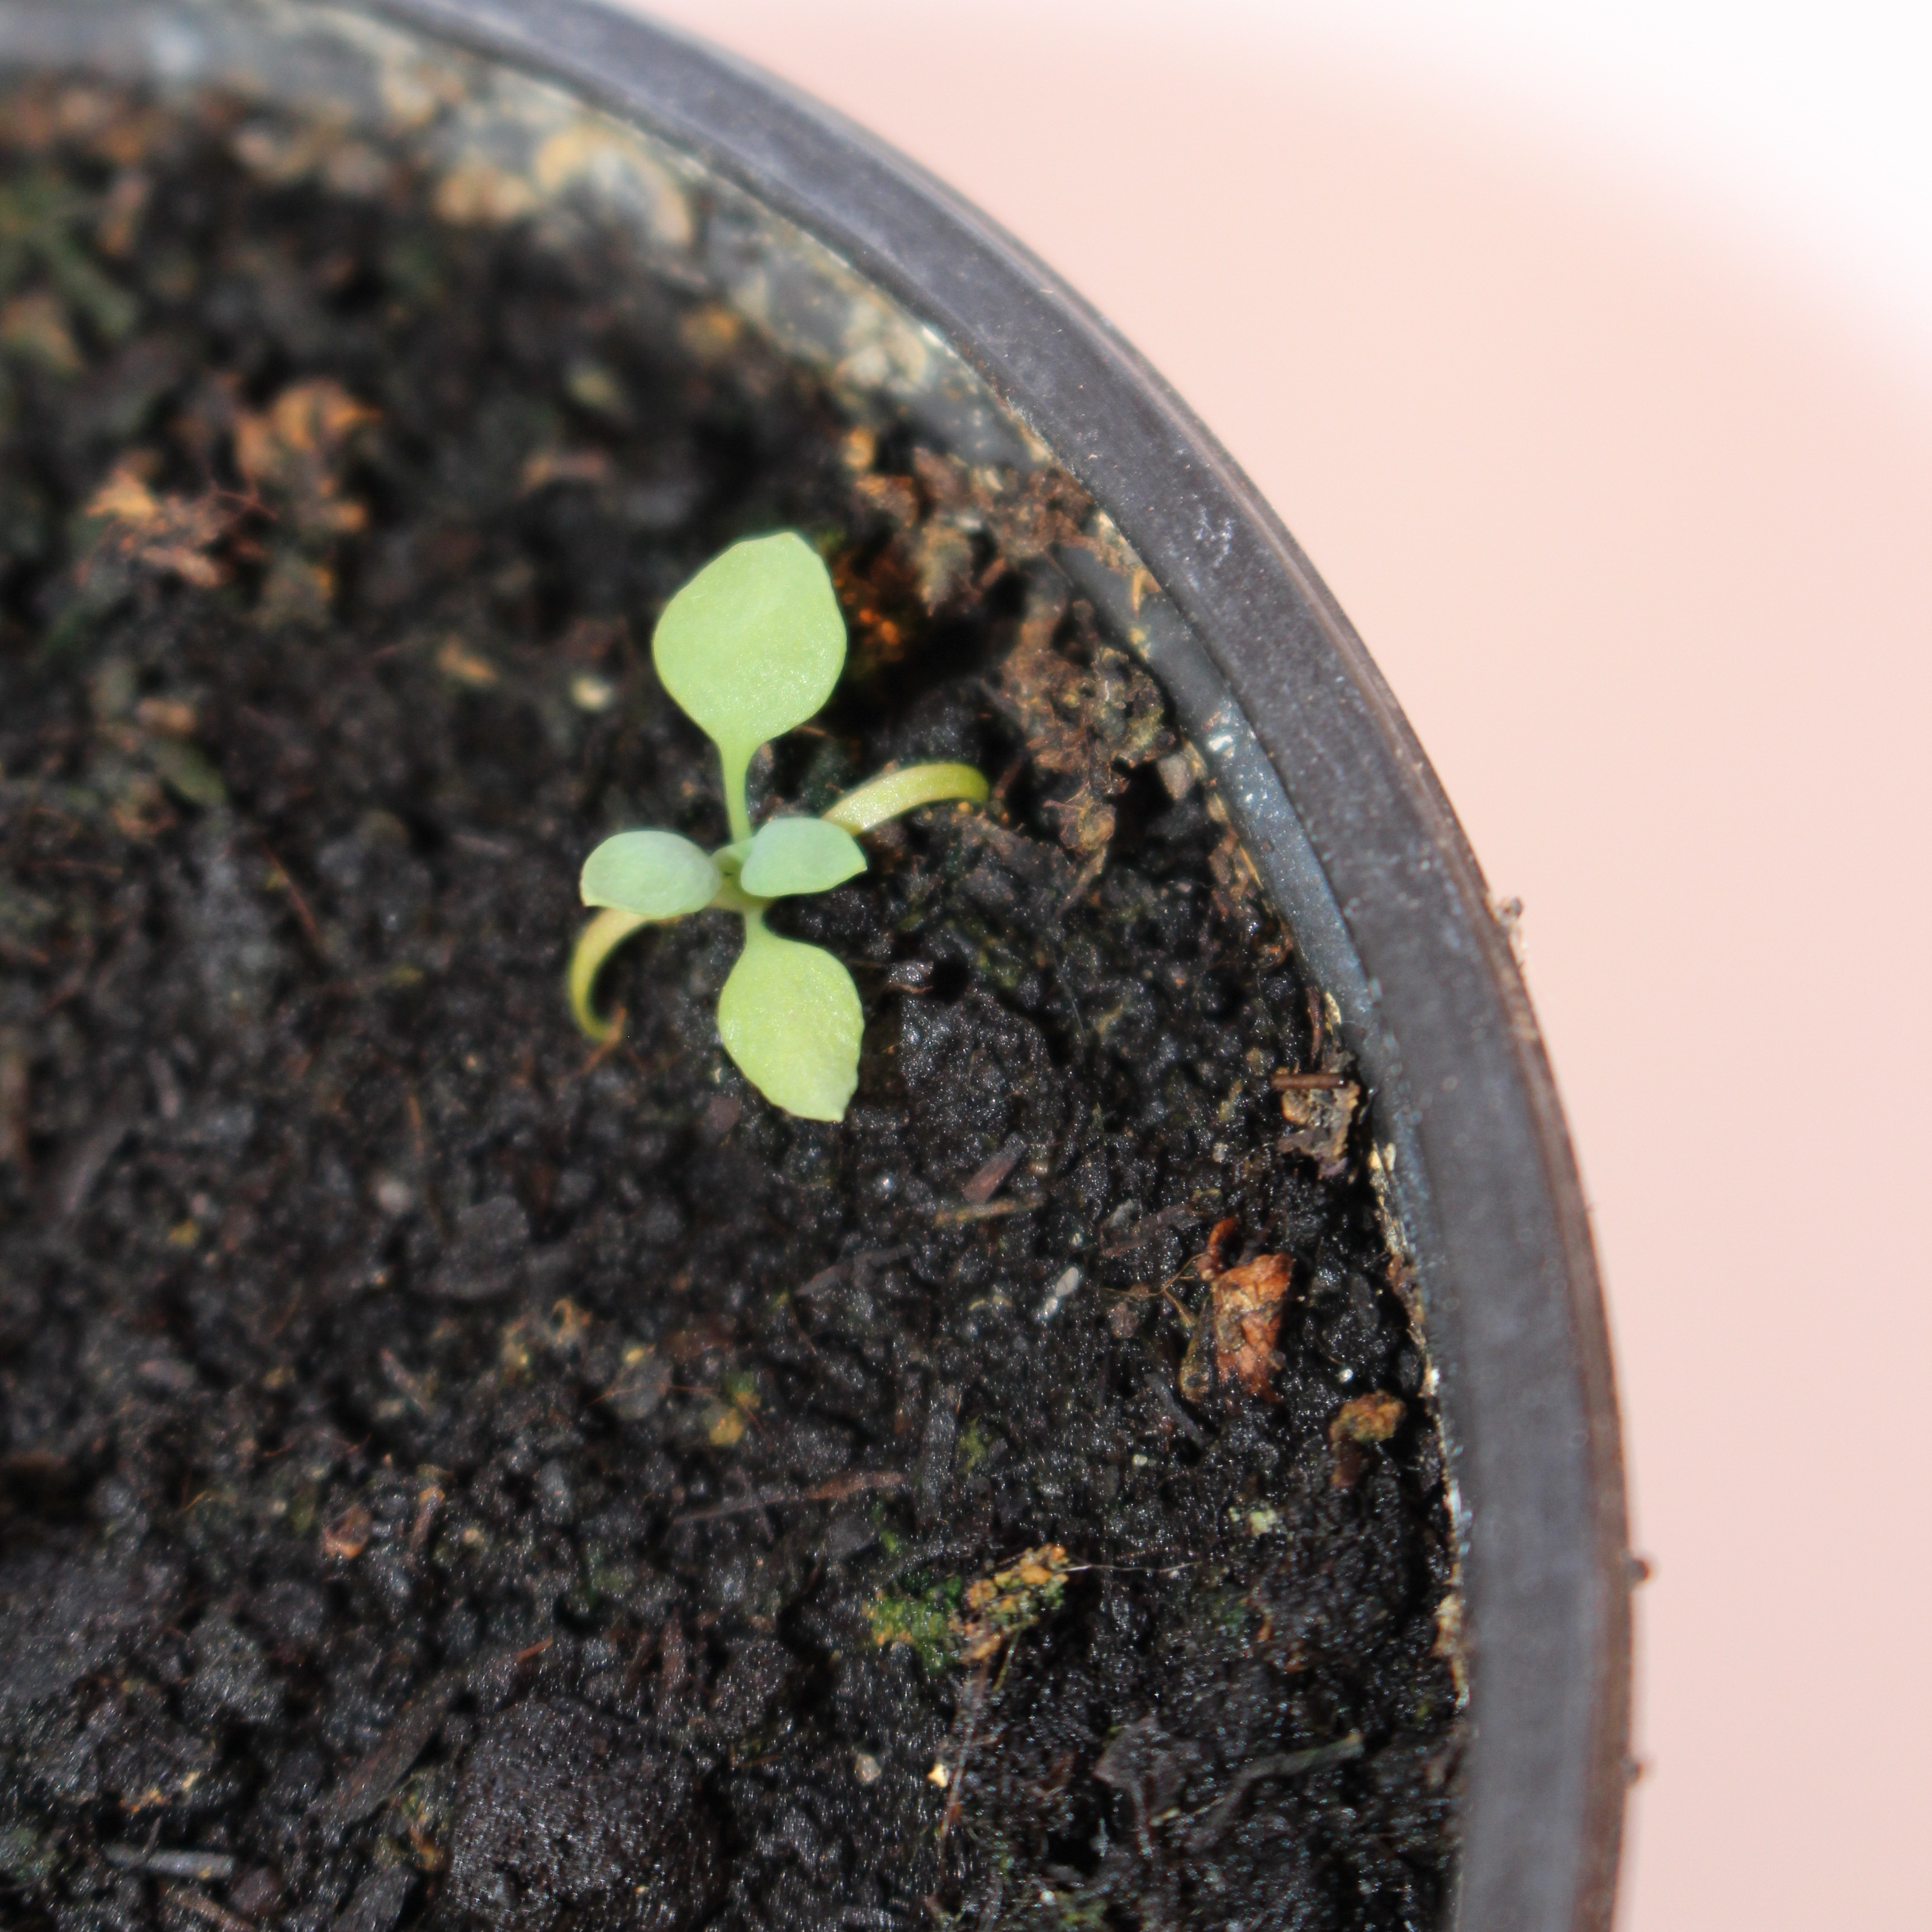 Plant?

Papaver rhoeas
